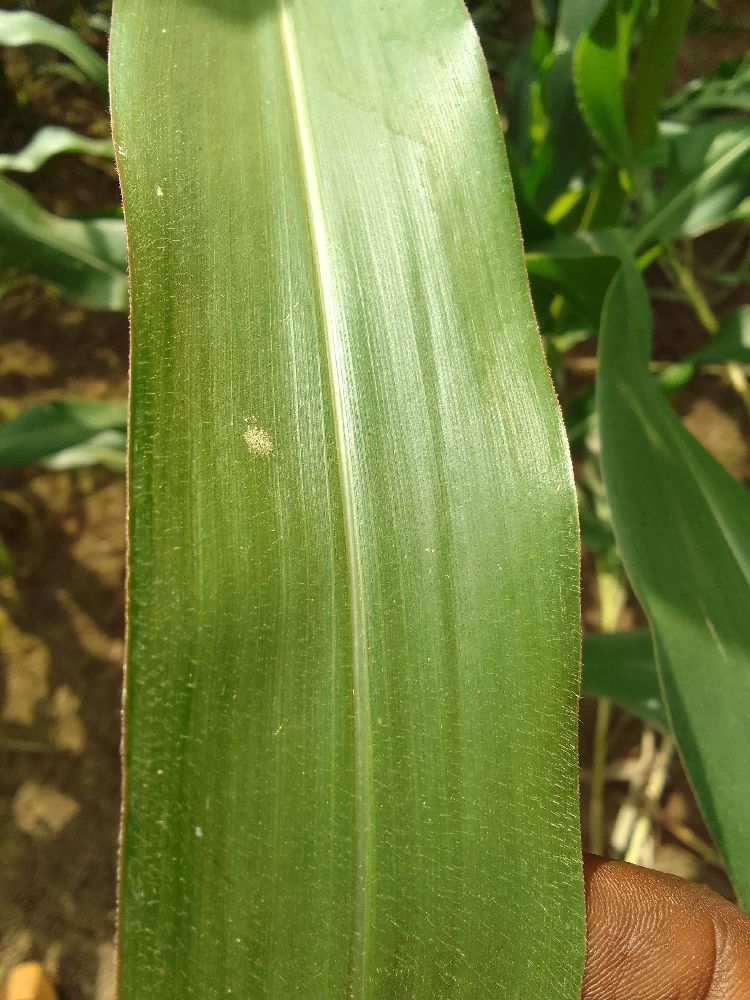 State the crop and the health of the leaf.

maize, healthy
